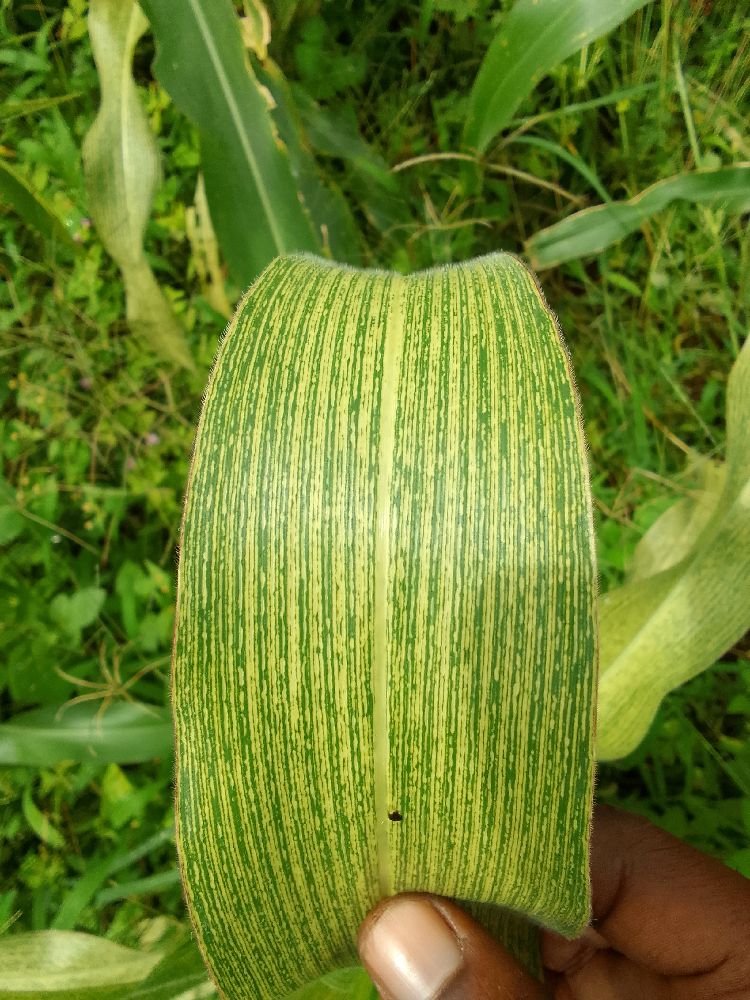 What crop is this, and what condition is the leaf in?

maize, healthy
